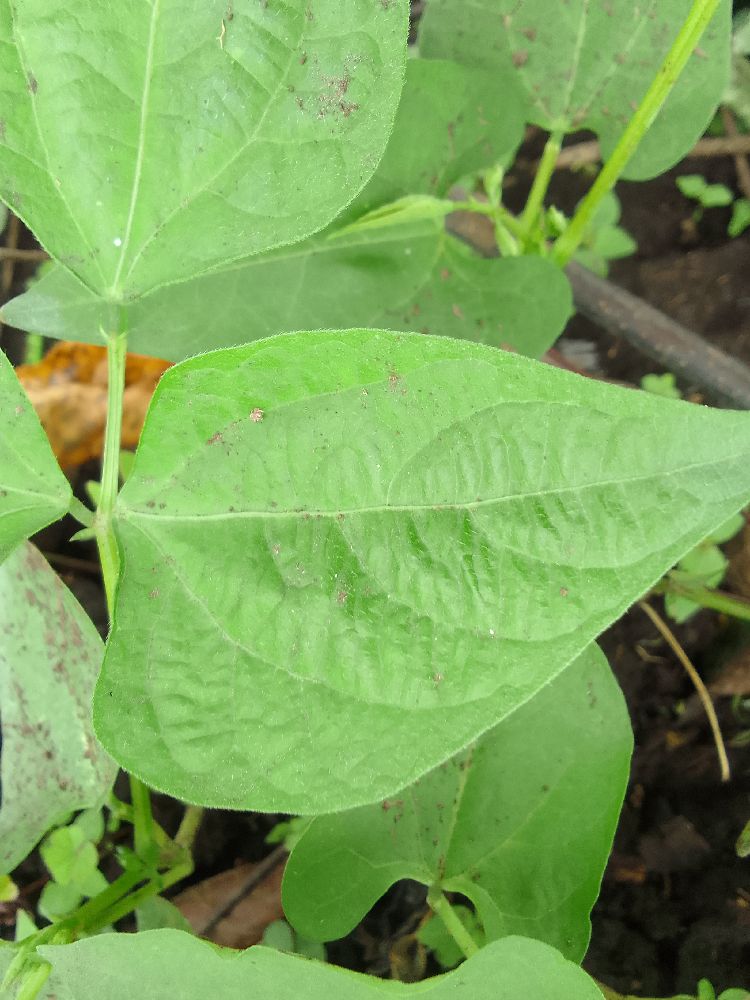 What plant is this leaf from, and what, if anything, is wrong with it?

common bean, healthy
